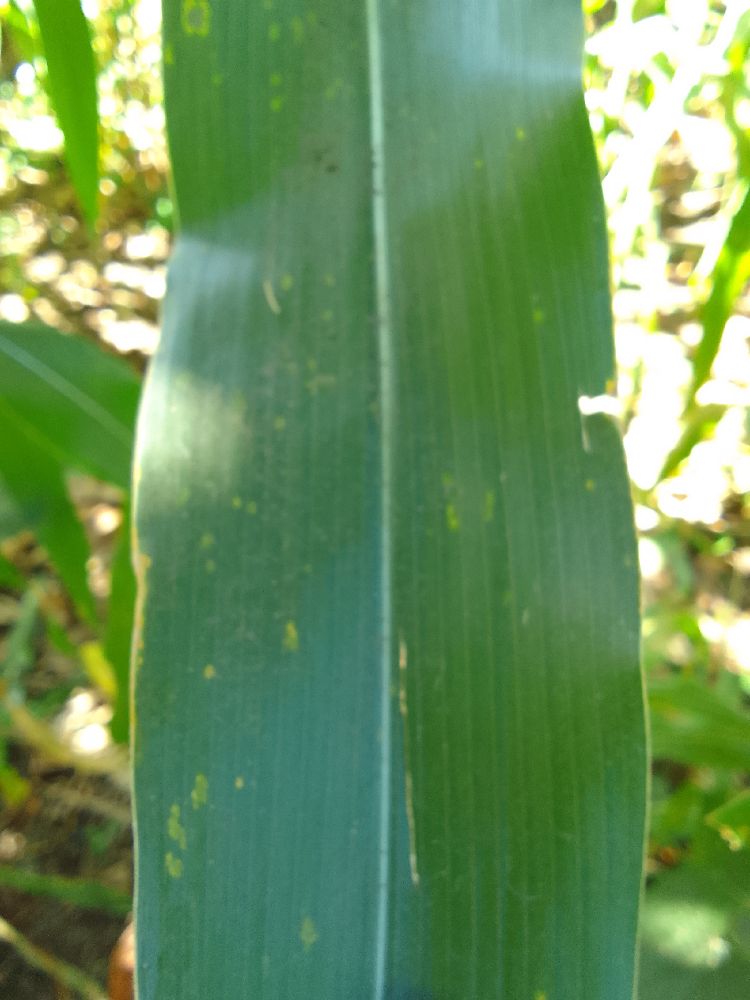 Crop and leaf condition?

maize, healthy
